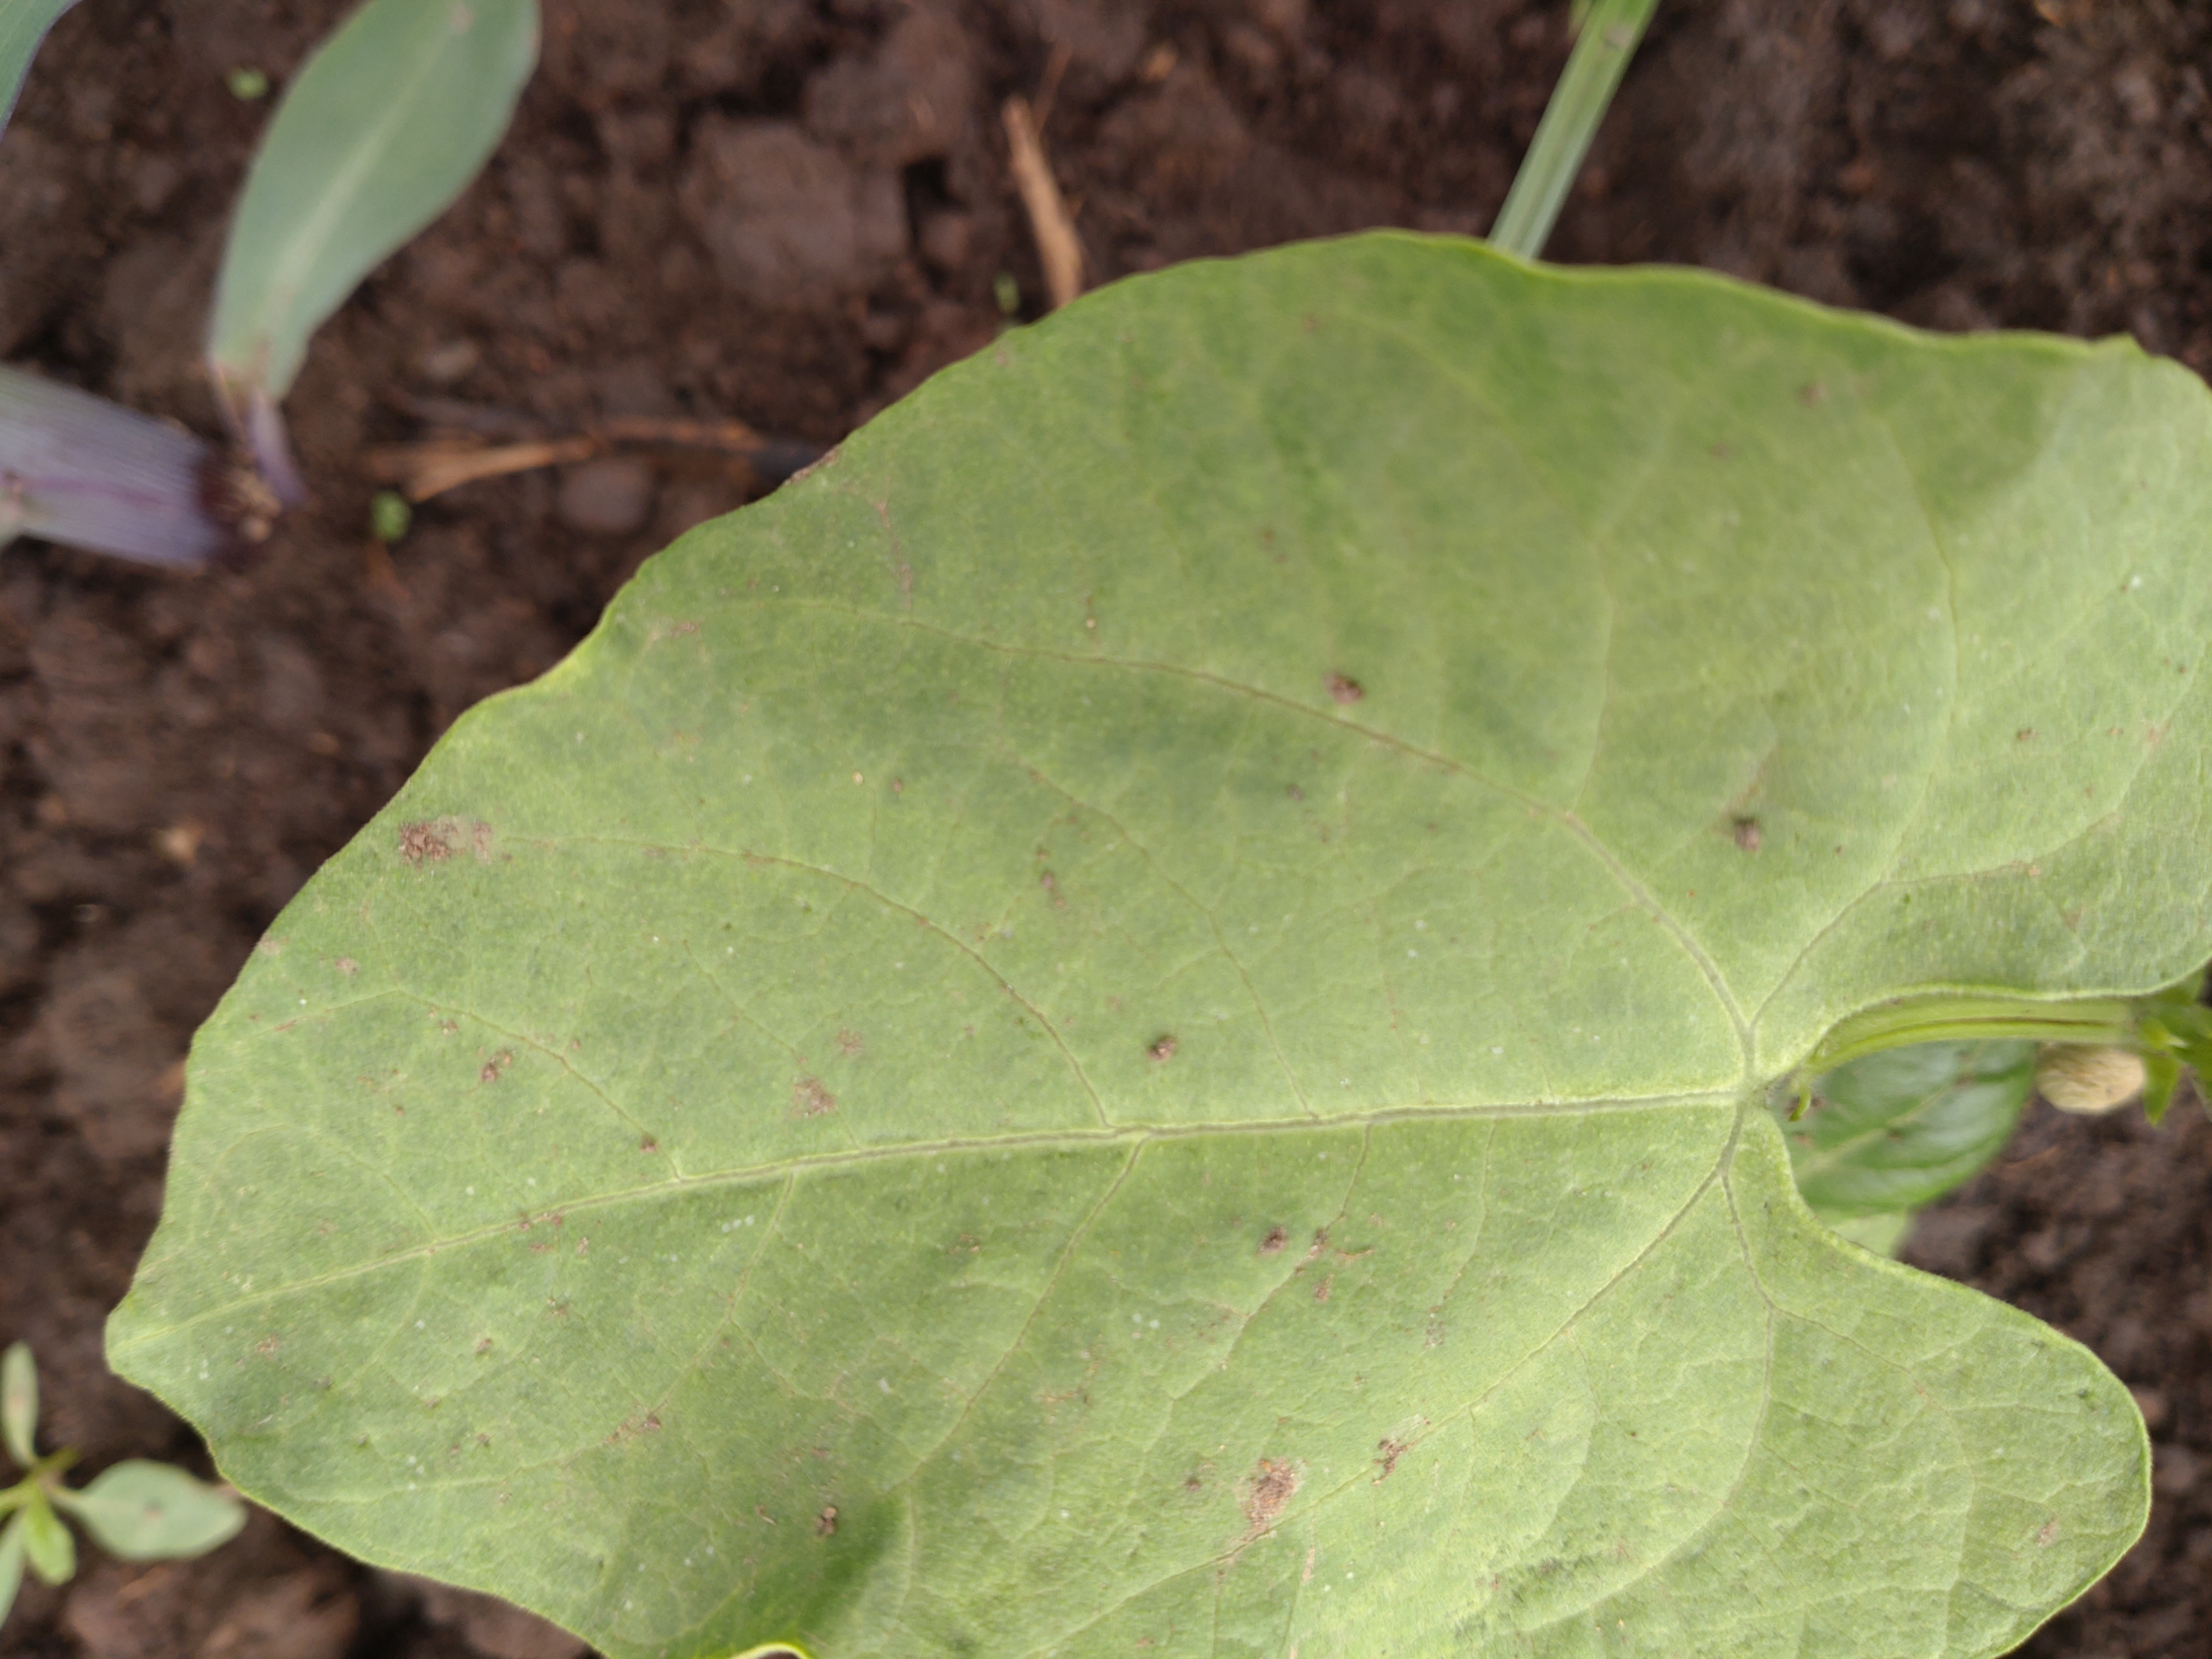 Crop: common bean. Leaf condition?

healthy
